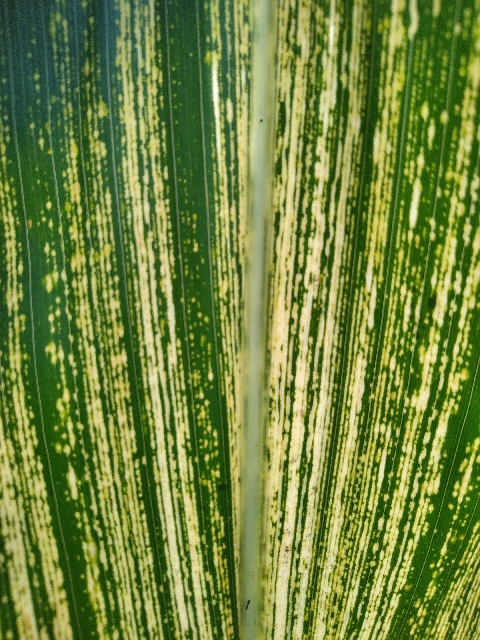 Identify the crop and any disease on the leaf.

maize, maize streak virus
